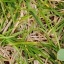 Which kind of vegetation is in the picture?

grass
